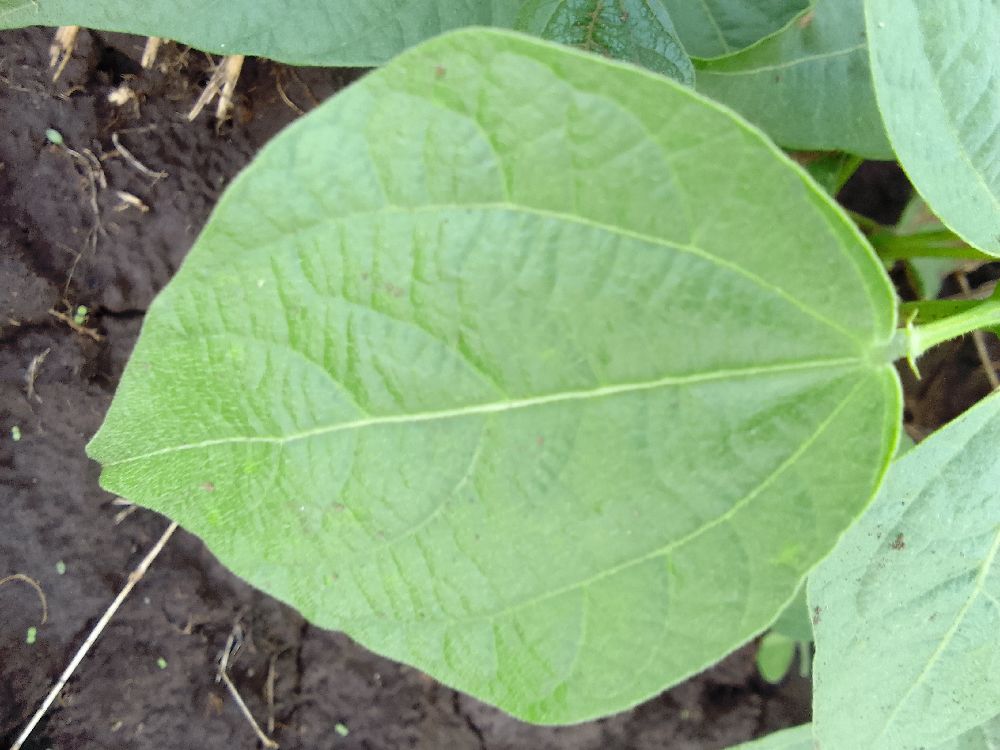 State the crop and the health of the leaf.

common bean, healthy
